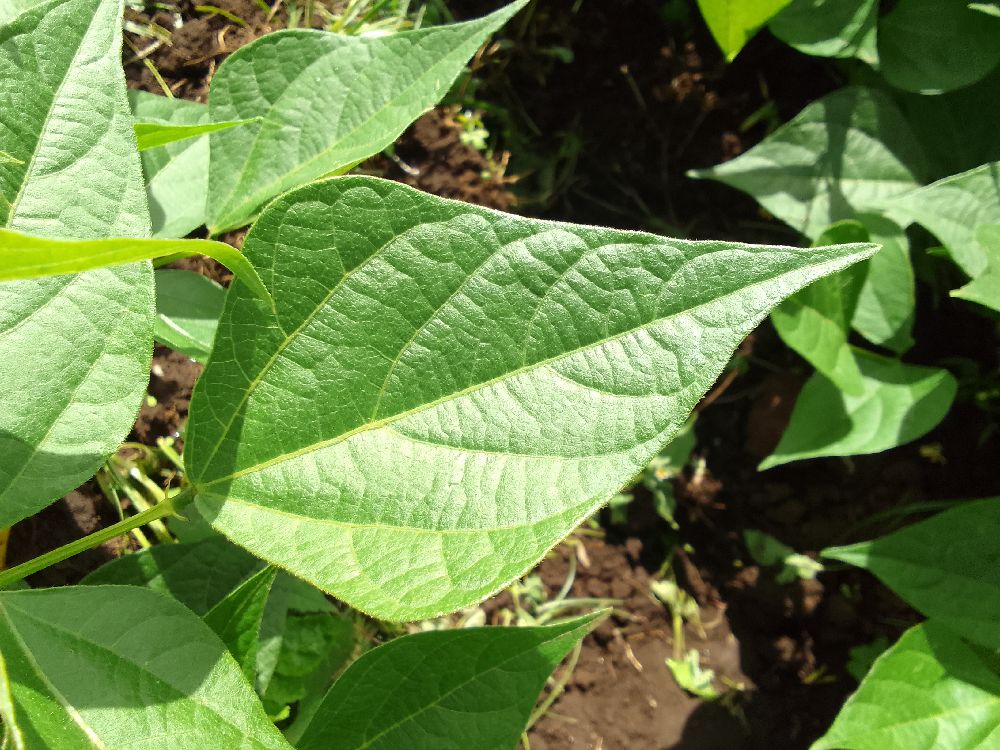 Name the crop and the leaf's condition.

common bean, healthy
